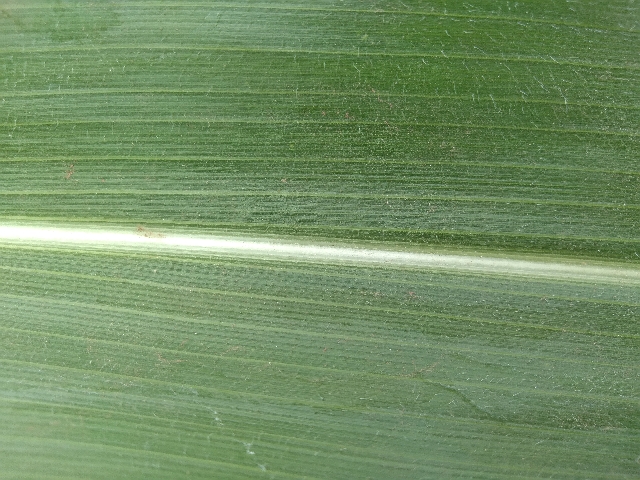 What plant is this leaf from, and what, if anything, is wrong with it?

maize, healthy
